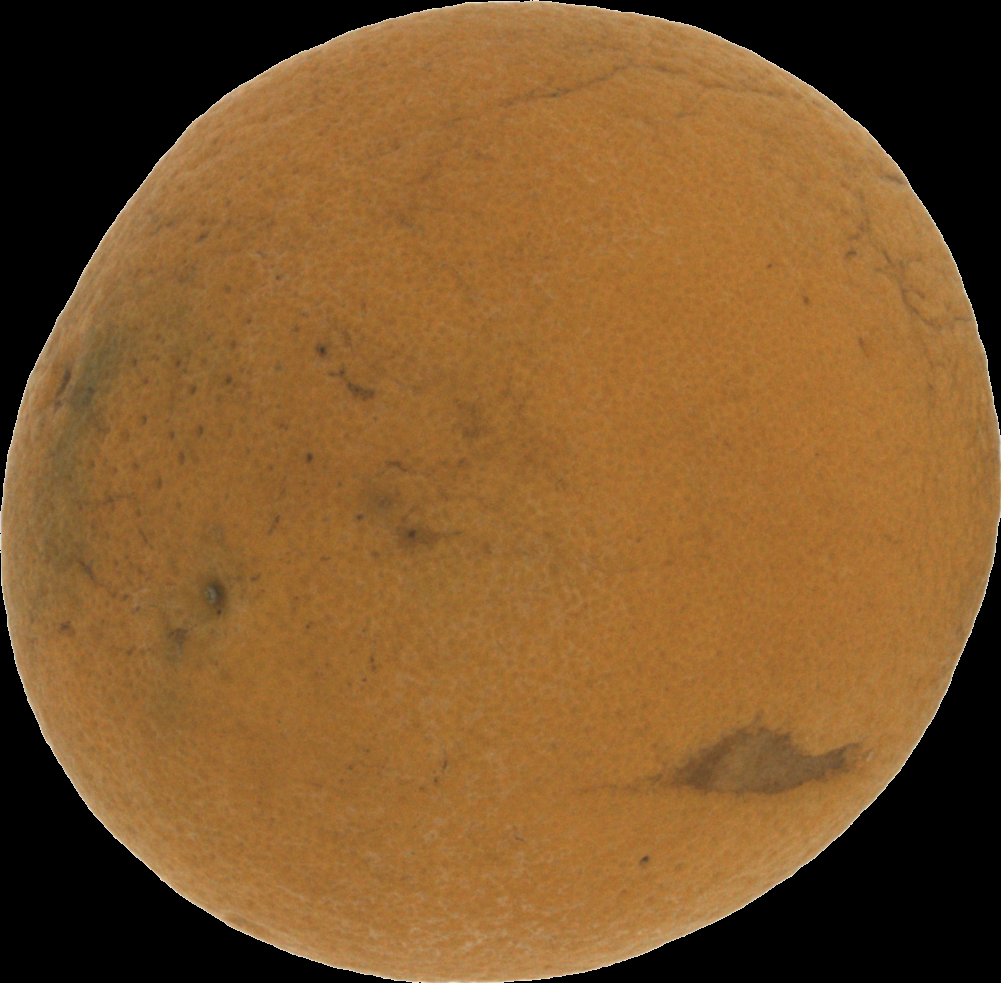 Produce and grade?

orange, bad
